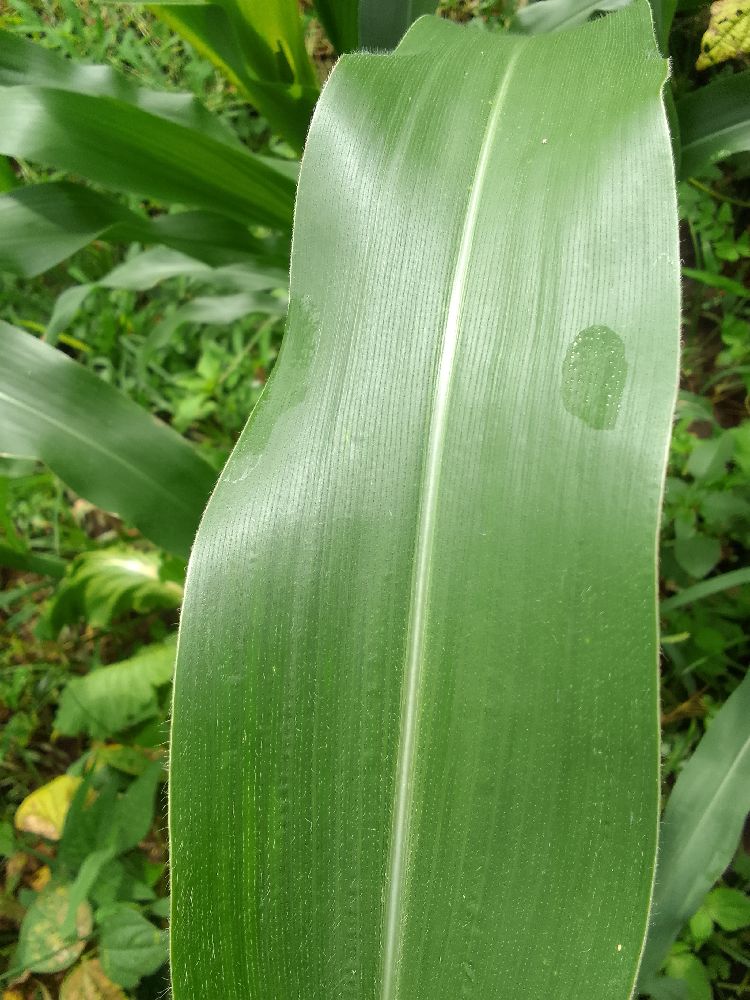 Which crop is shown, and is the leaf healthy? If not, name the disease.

maize, healthy
